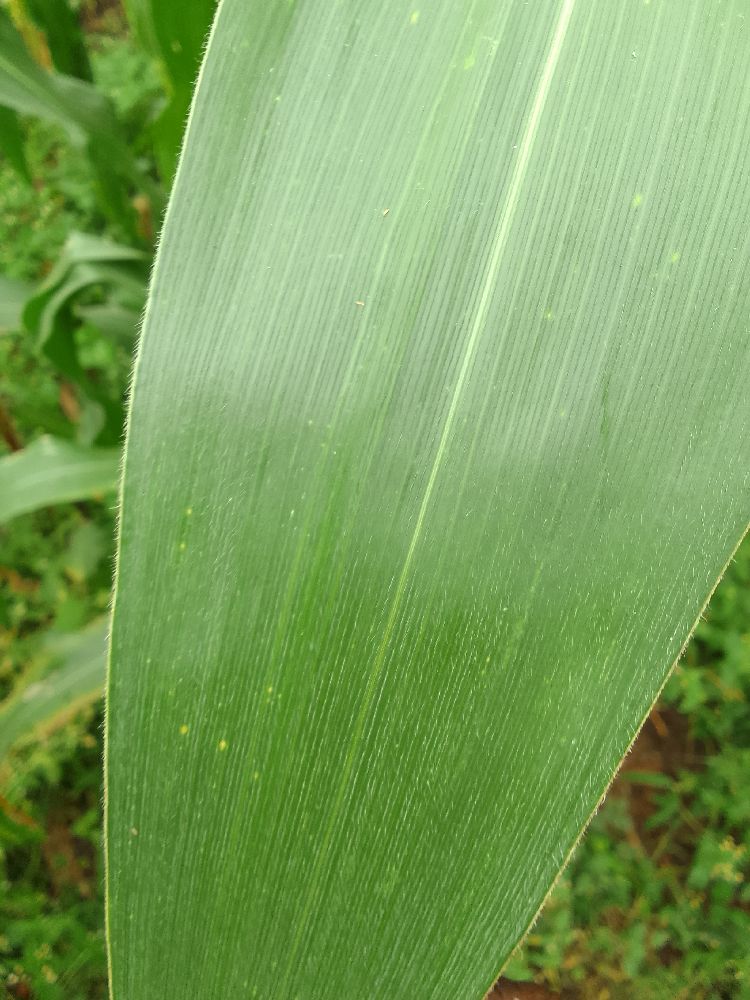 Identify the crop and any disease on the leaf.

maize, healthy
